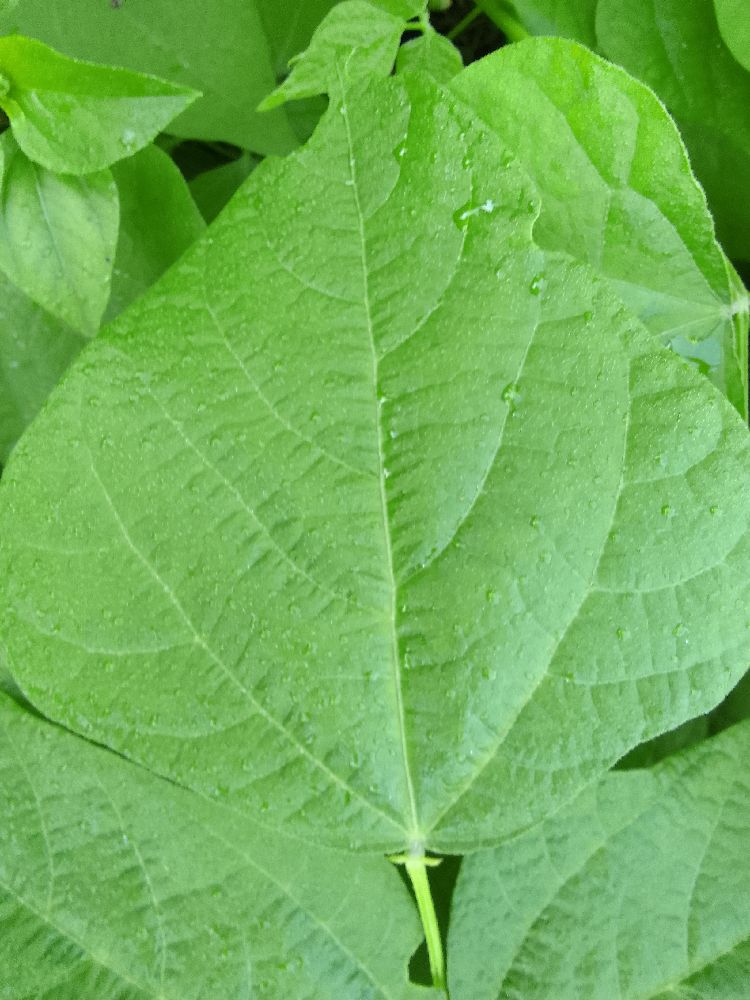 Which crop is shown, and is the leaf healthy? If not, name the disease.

common bean, healthy
